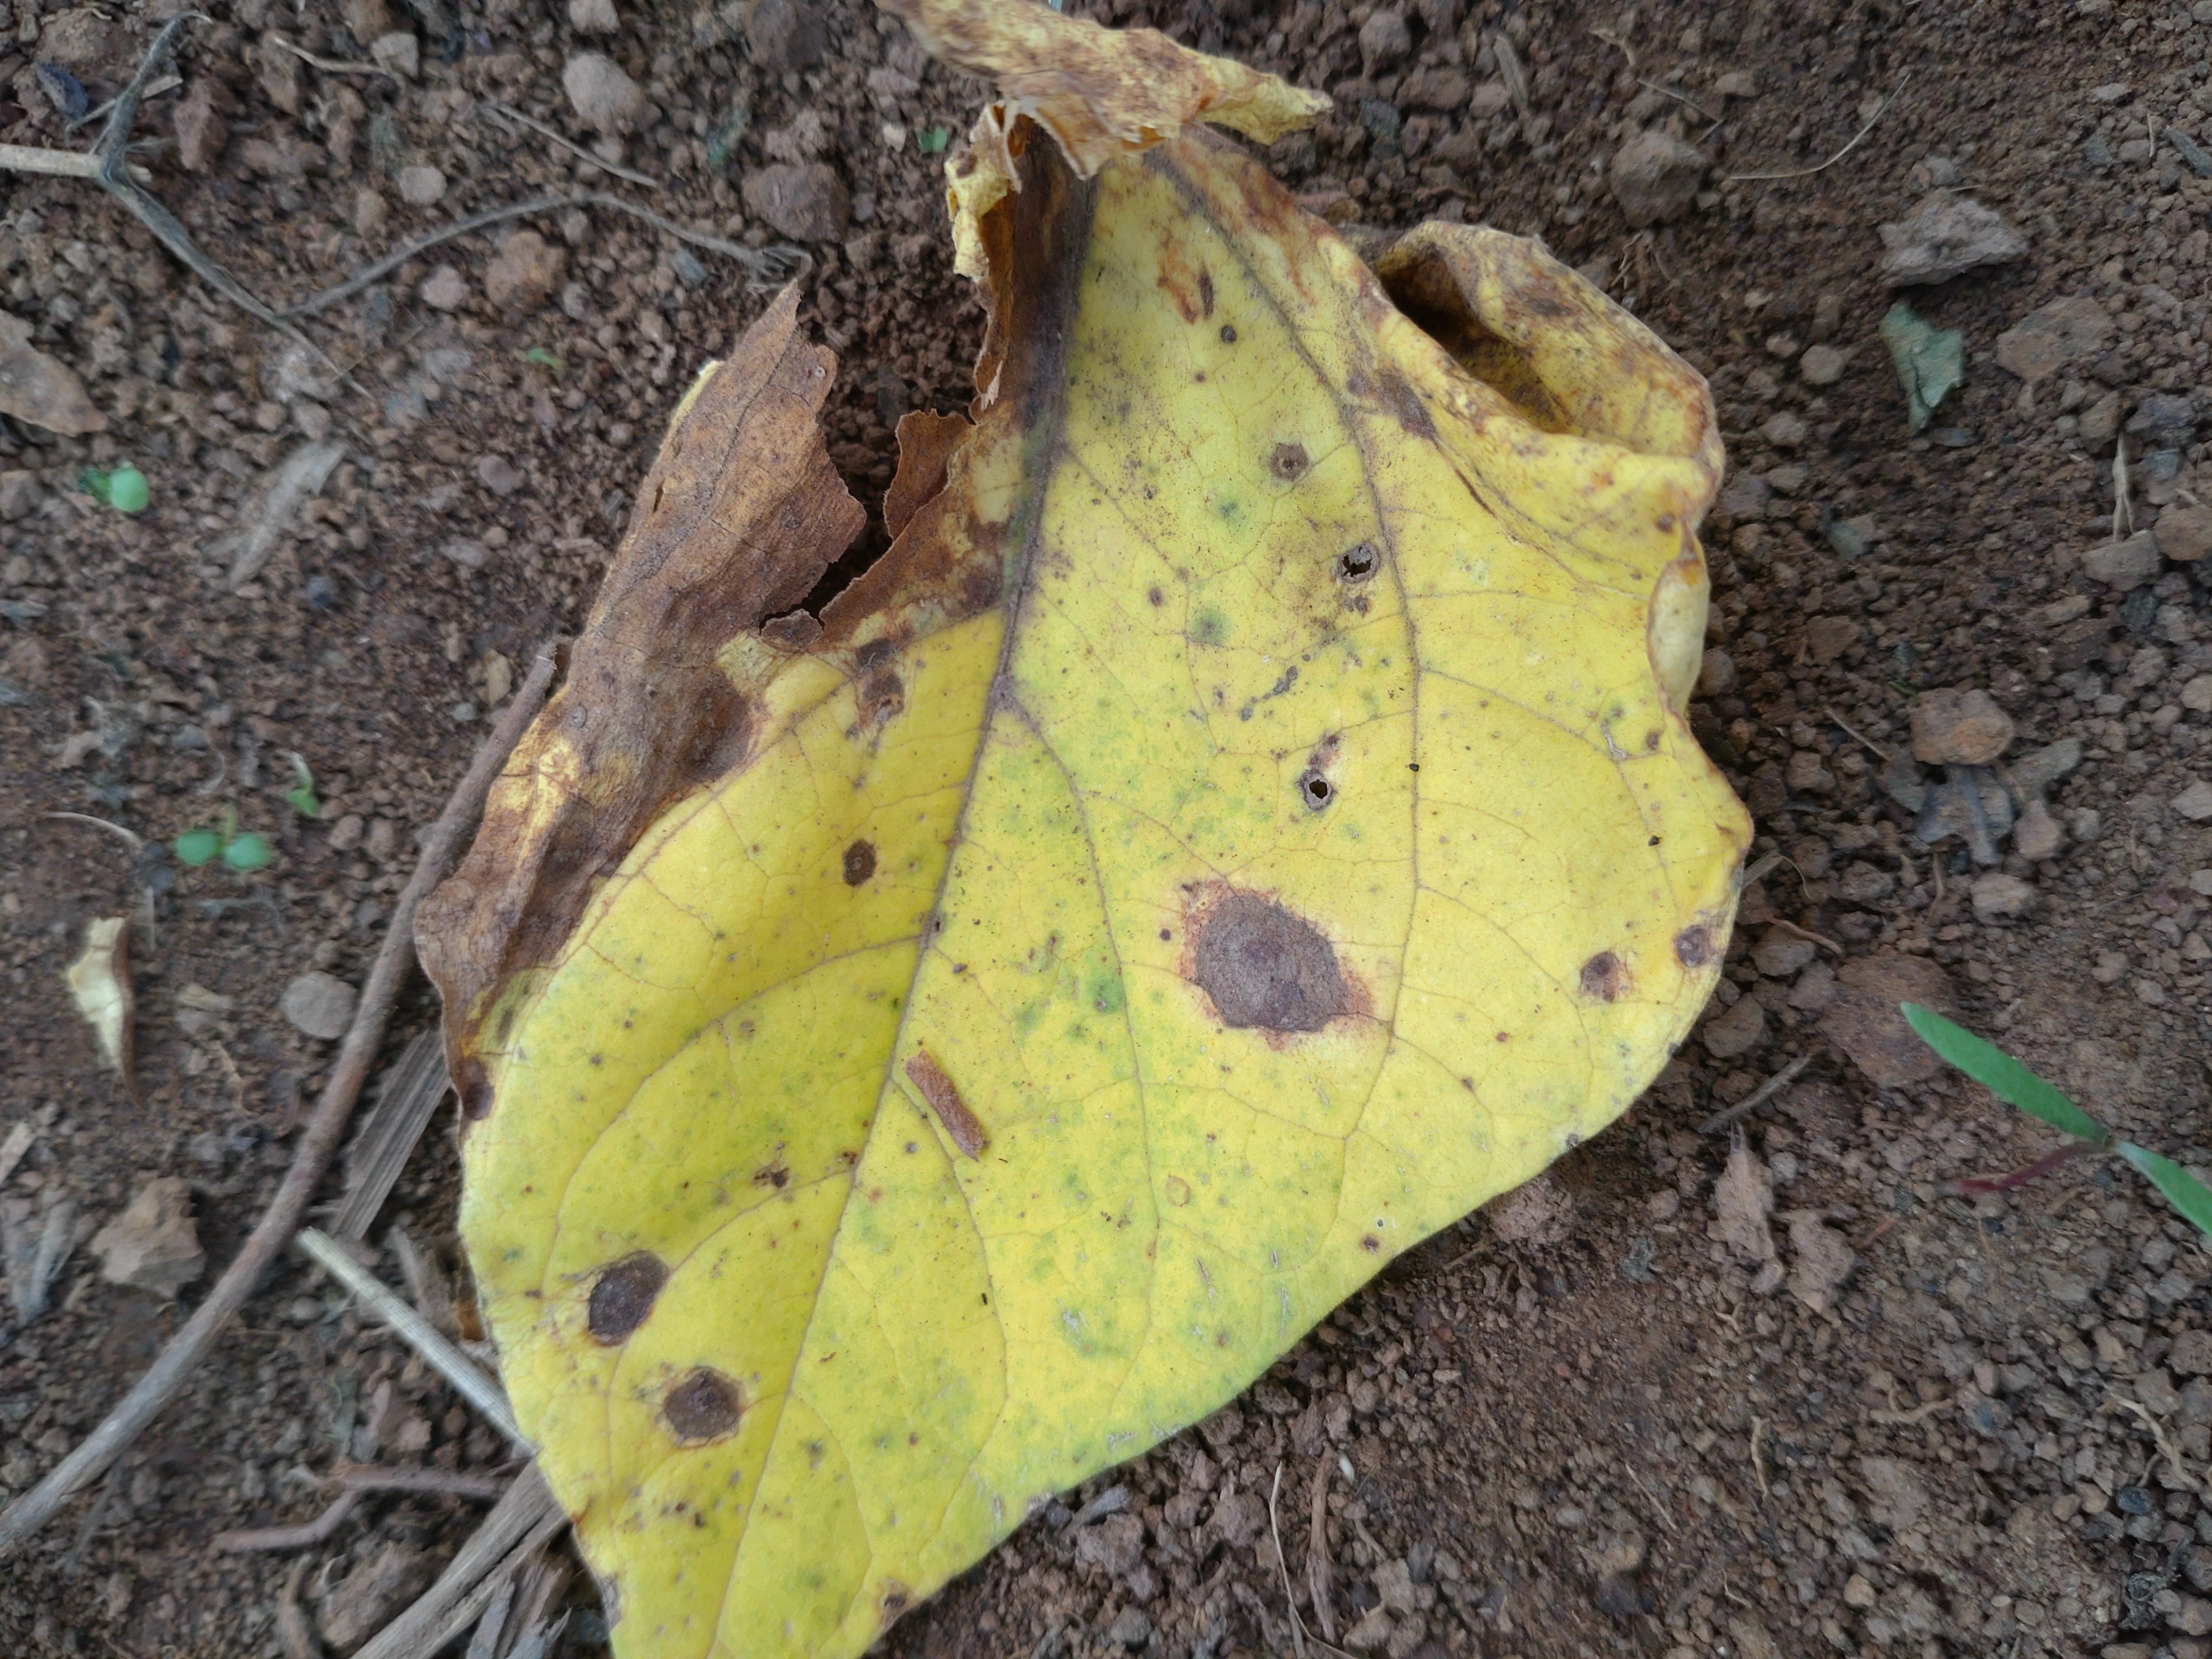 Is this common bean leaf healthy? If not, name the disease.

rust
